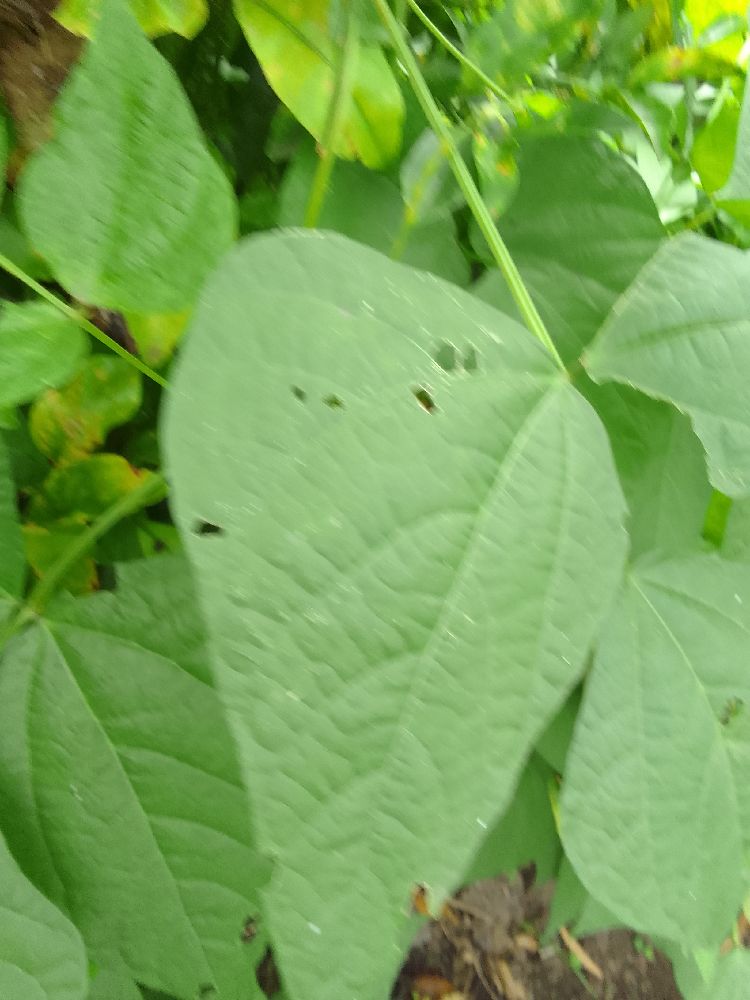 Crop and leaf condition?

common bean, healthy
